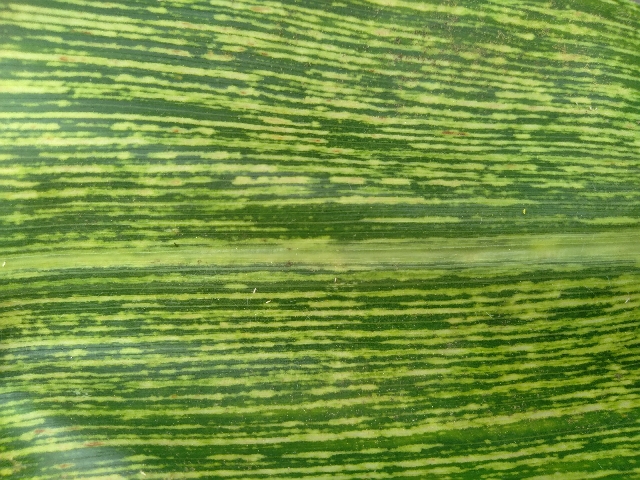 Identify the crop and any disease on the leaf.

maize, maize streak virus
